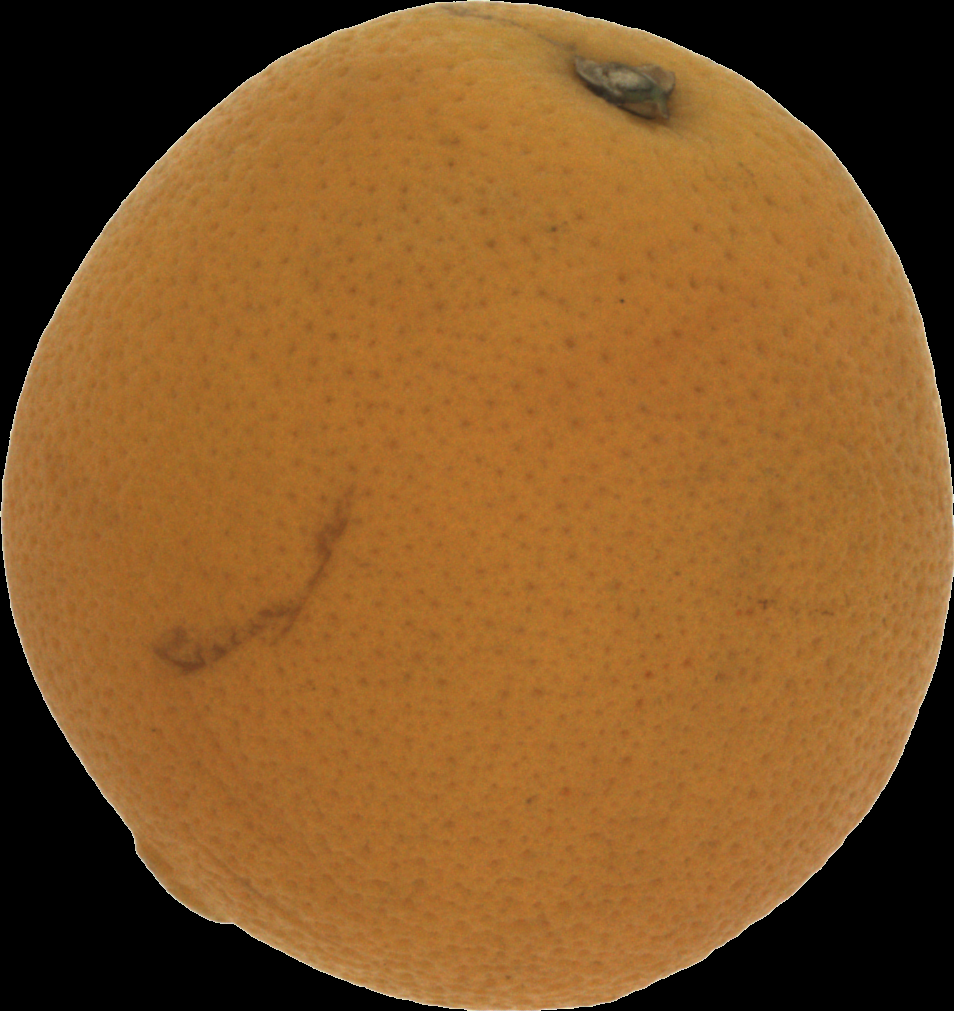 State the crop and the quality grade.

orange, bad
